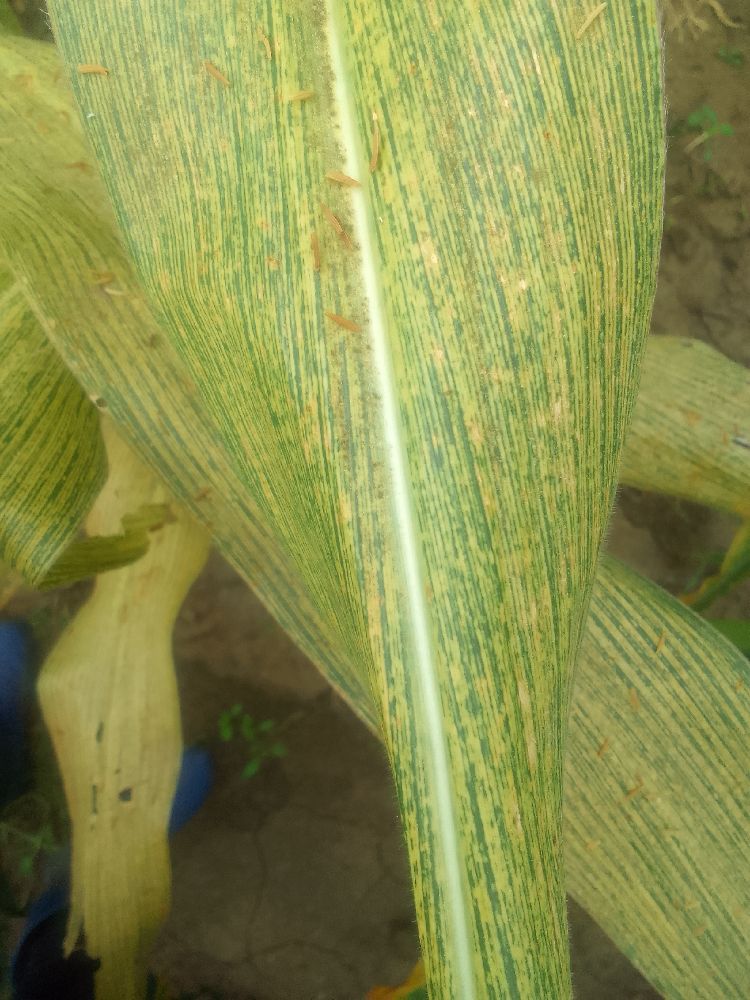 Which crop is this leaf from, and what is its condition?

maize, maize streak virus
